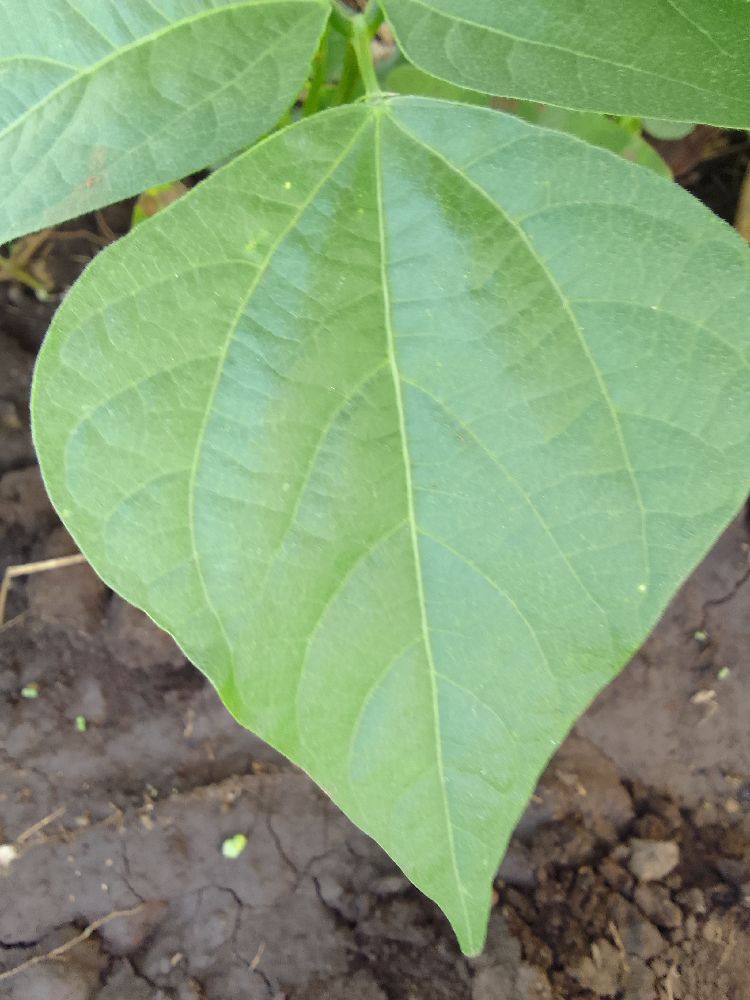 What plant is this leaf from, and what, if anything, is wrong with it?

common bean, healthy
